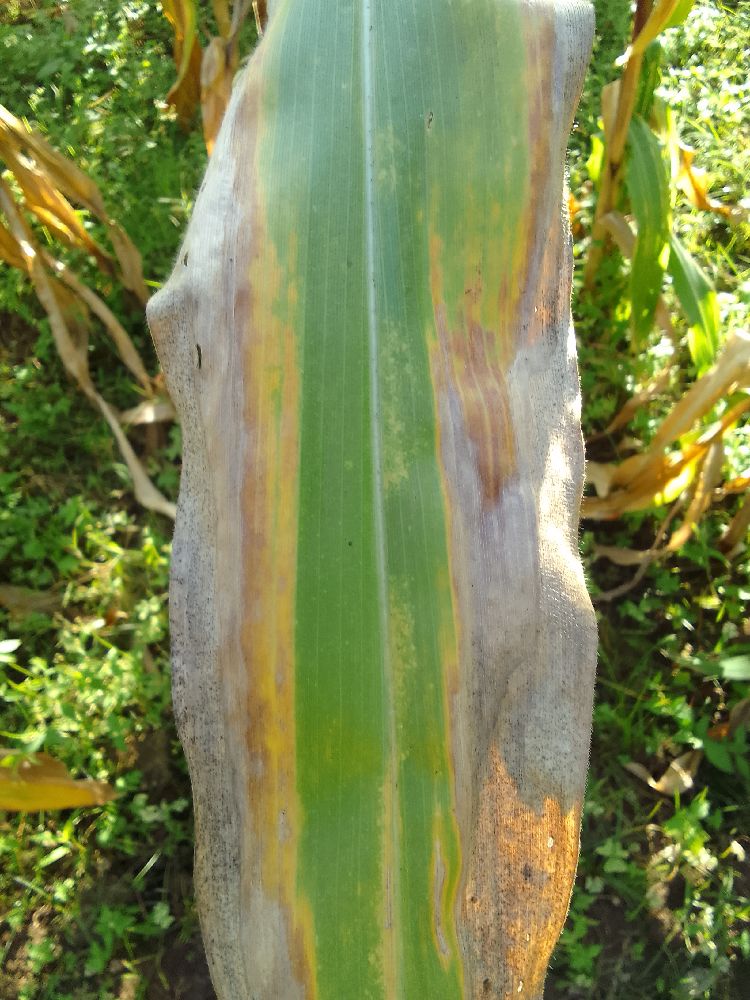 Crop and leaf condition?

maize, maize lethal necrosis
